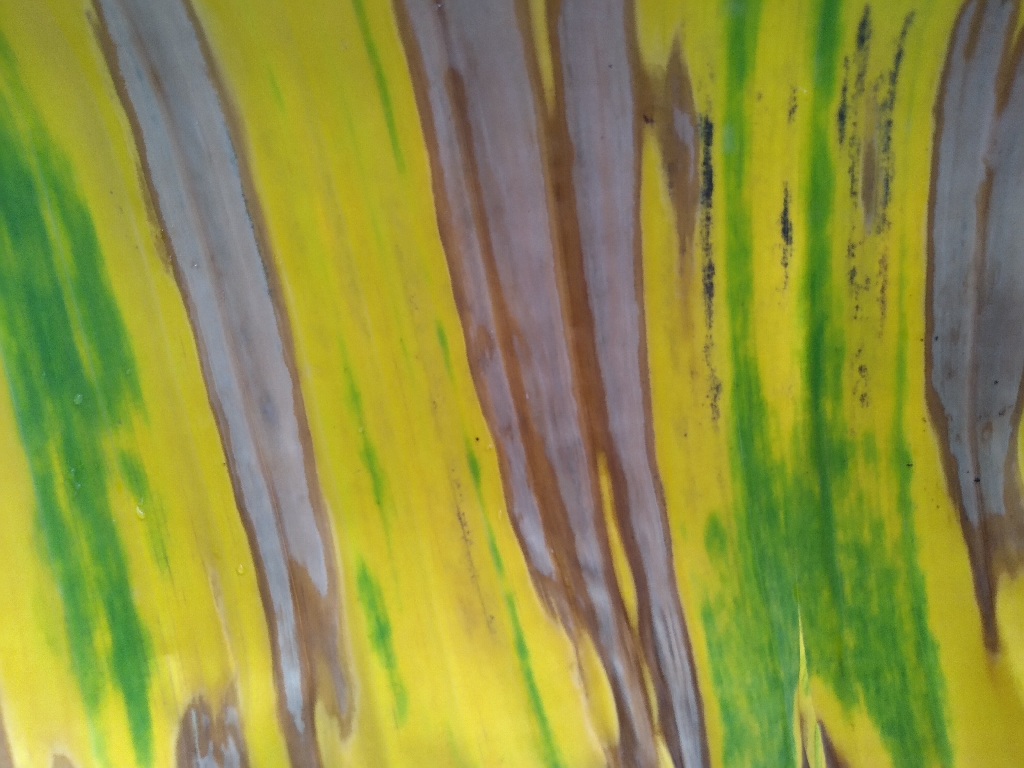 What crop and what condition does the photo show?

banana, fusarium wilt race 1
